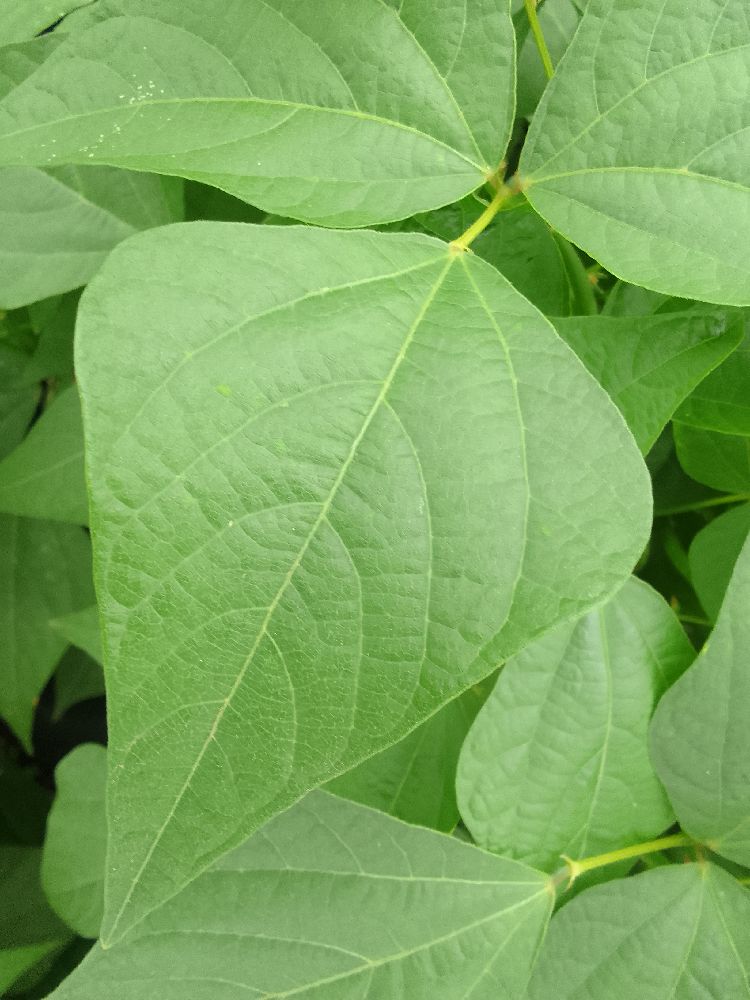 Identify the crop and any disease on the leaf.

common bean, healthy
